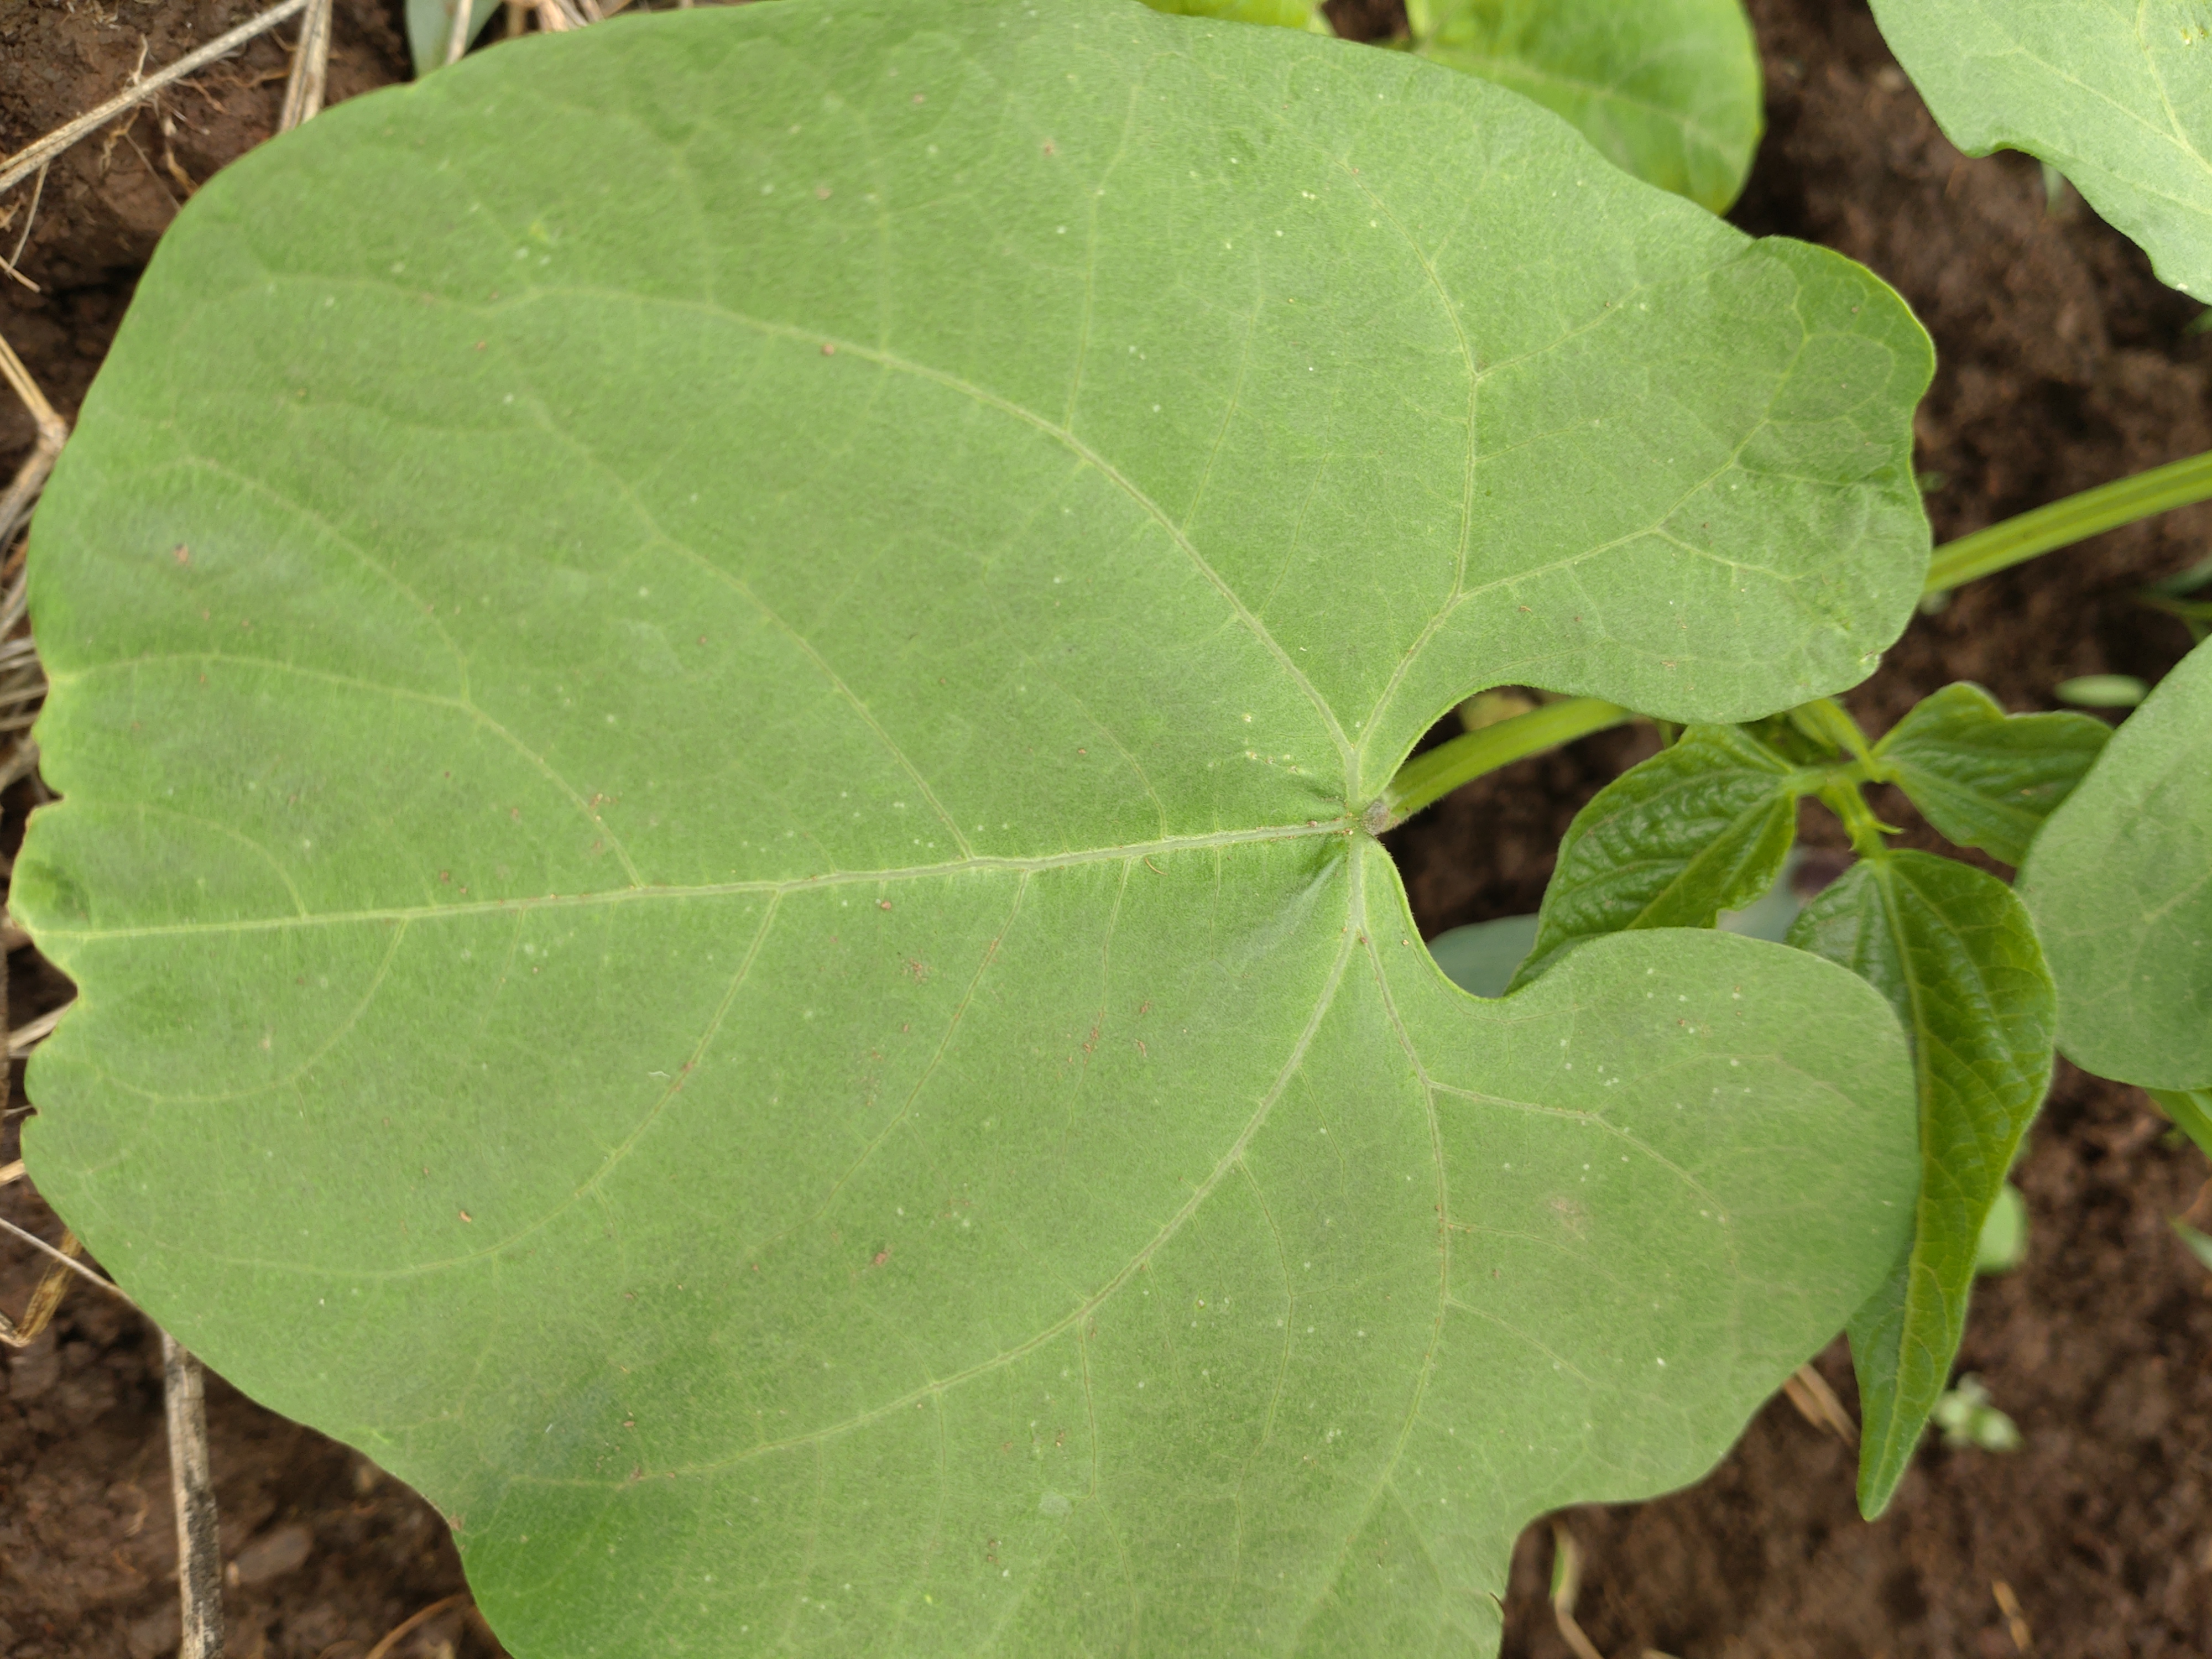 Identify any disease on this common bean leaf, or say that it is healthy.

healthy
